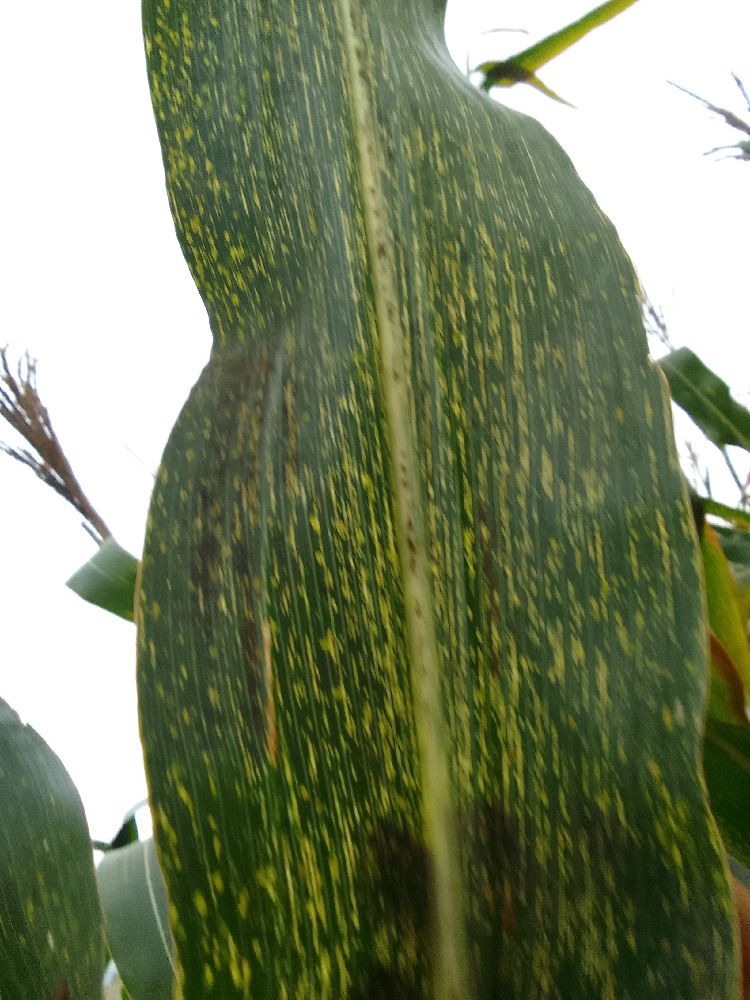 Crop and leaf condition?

maize, maize streak virus
